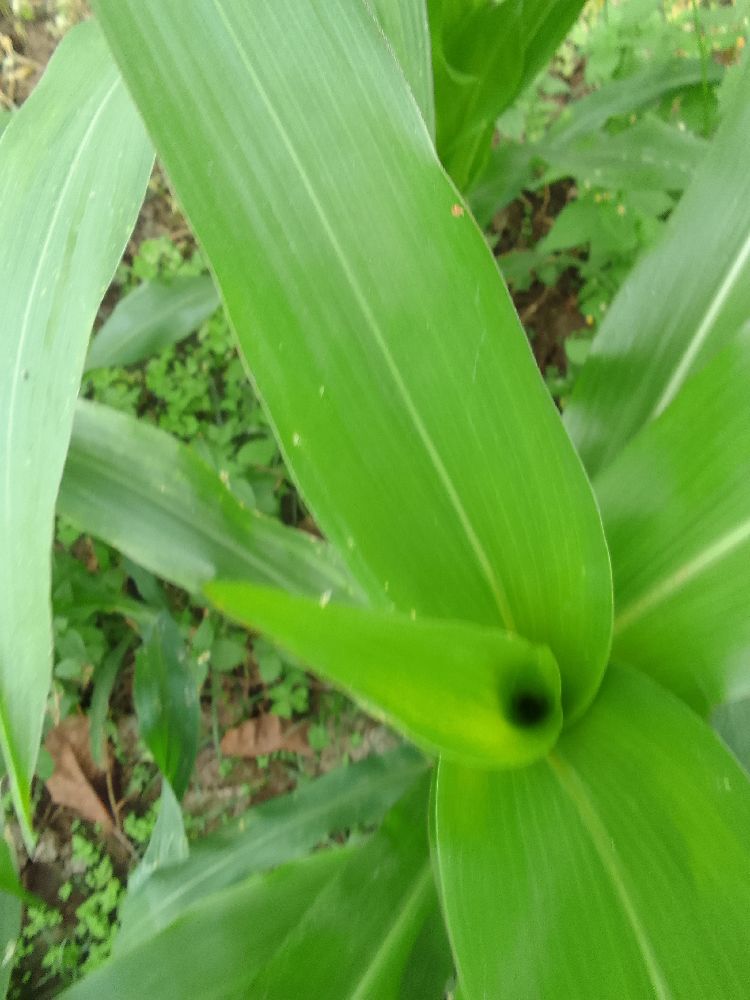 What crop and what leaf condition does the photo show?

maize, healthy
